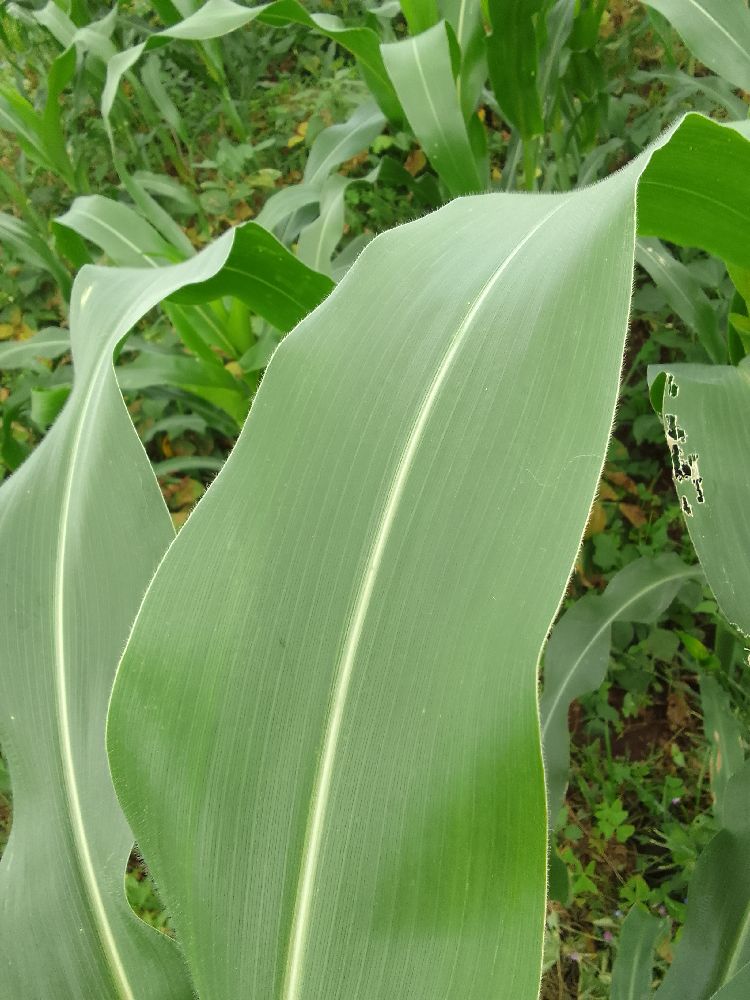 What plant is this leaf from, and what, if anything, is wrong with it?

maize, healthy
